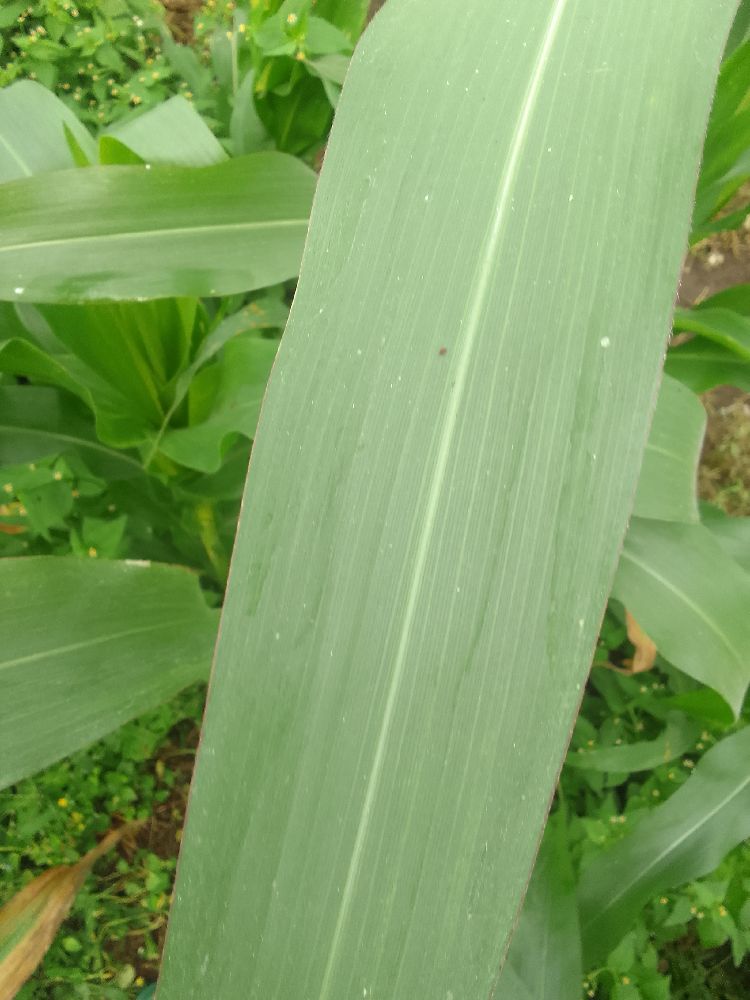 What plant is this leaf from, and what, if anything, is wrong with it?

maize, healthy
